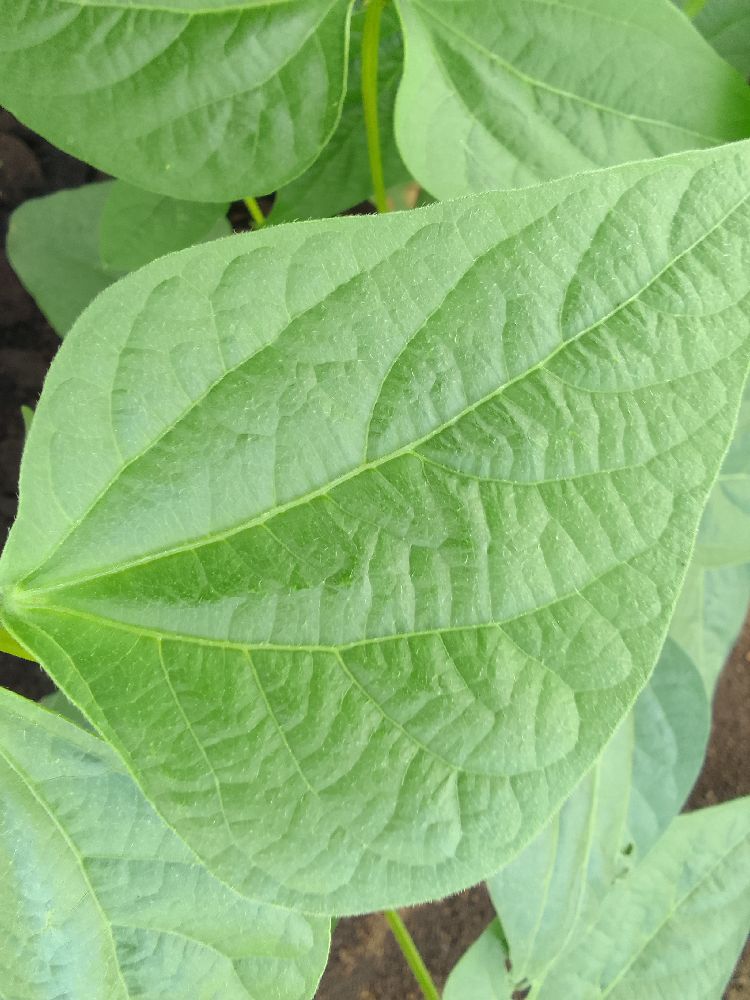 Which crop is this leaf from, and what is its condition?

common bean, healthy
